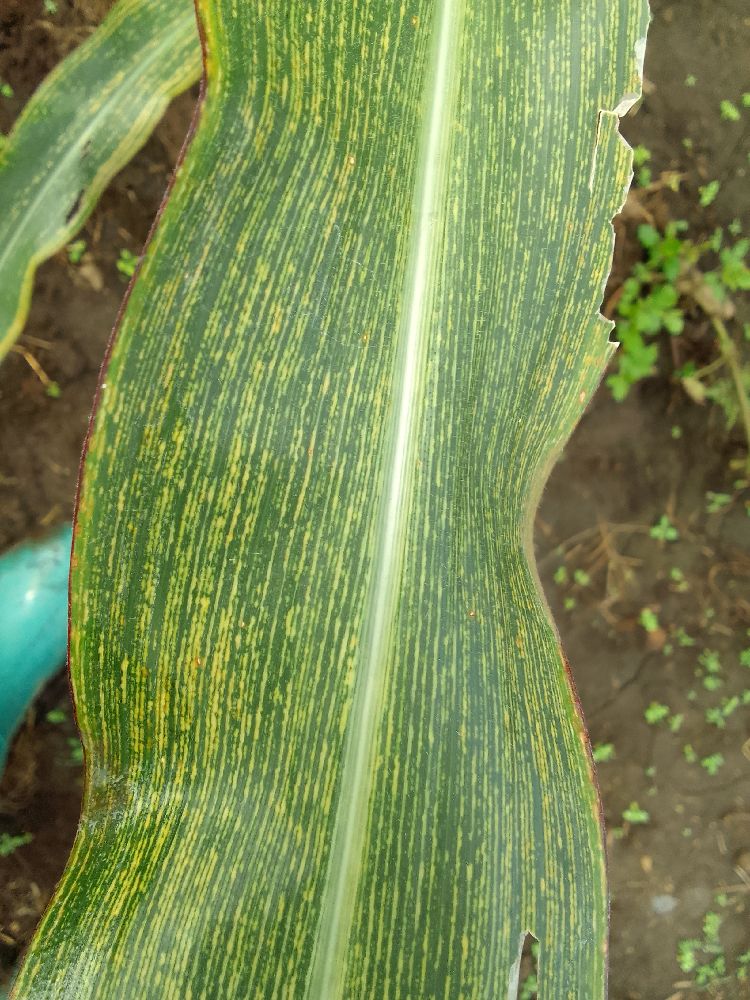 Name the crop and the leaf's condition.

maize, maize streak virus
